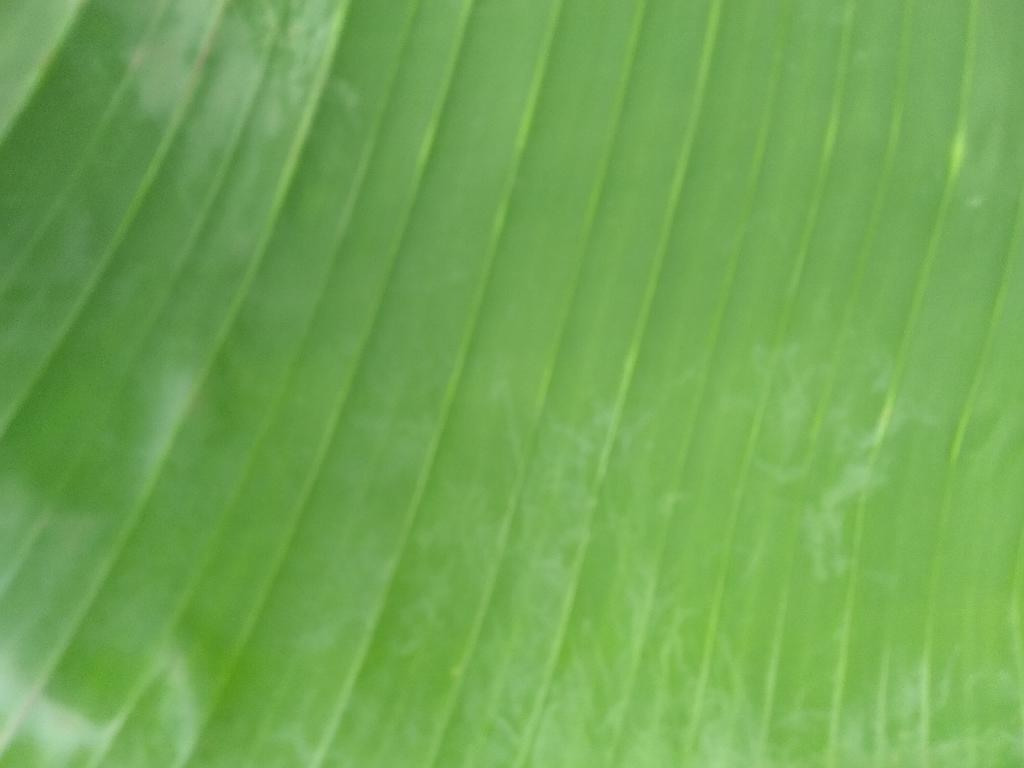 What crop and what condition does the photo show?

banana, healthy
